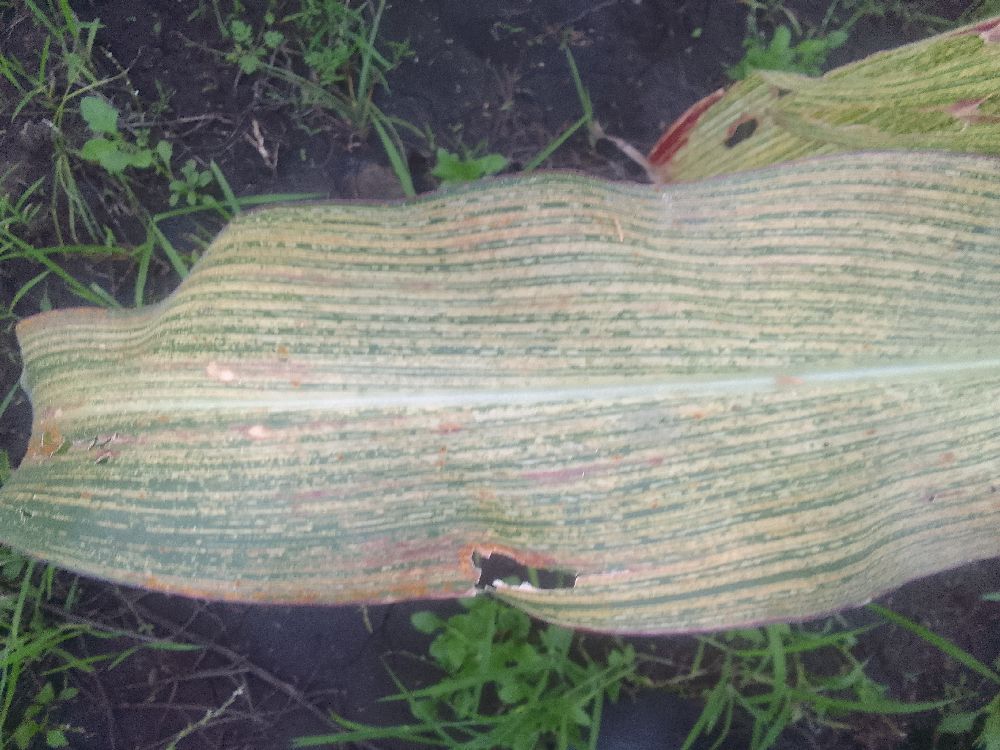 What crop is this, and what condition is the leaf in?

maize, maize streak virus
